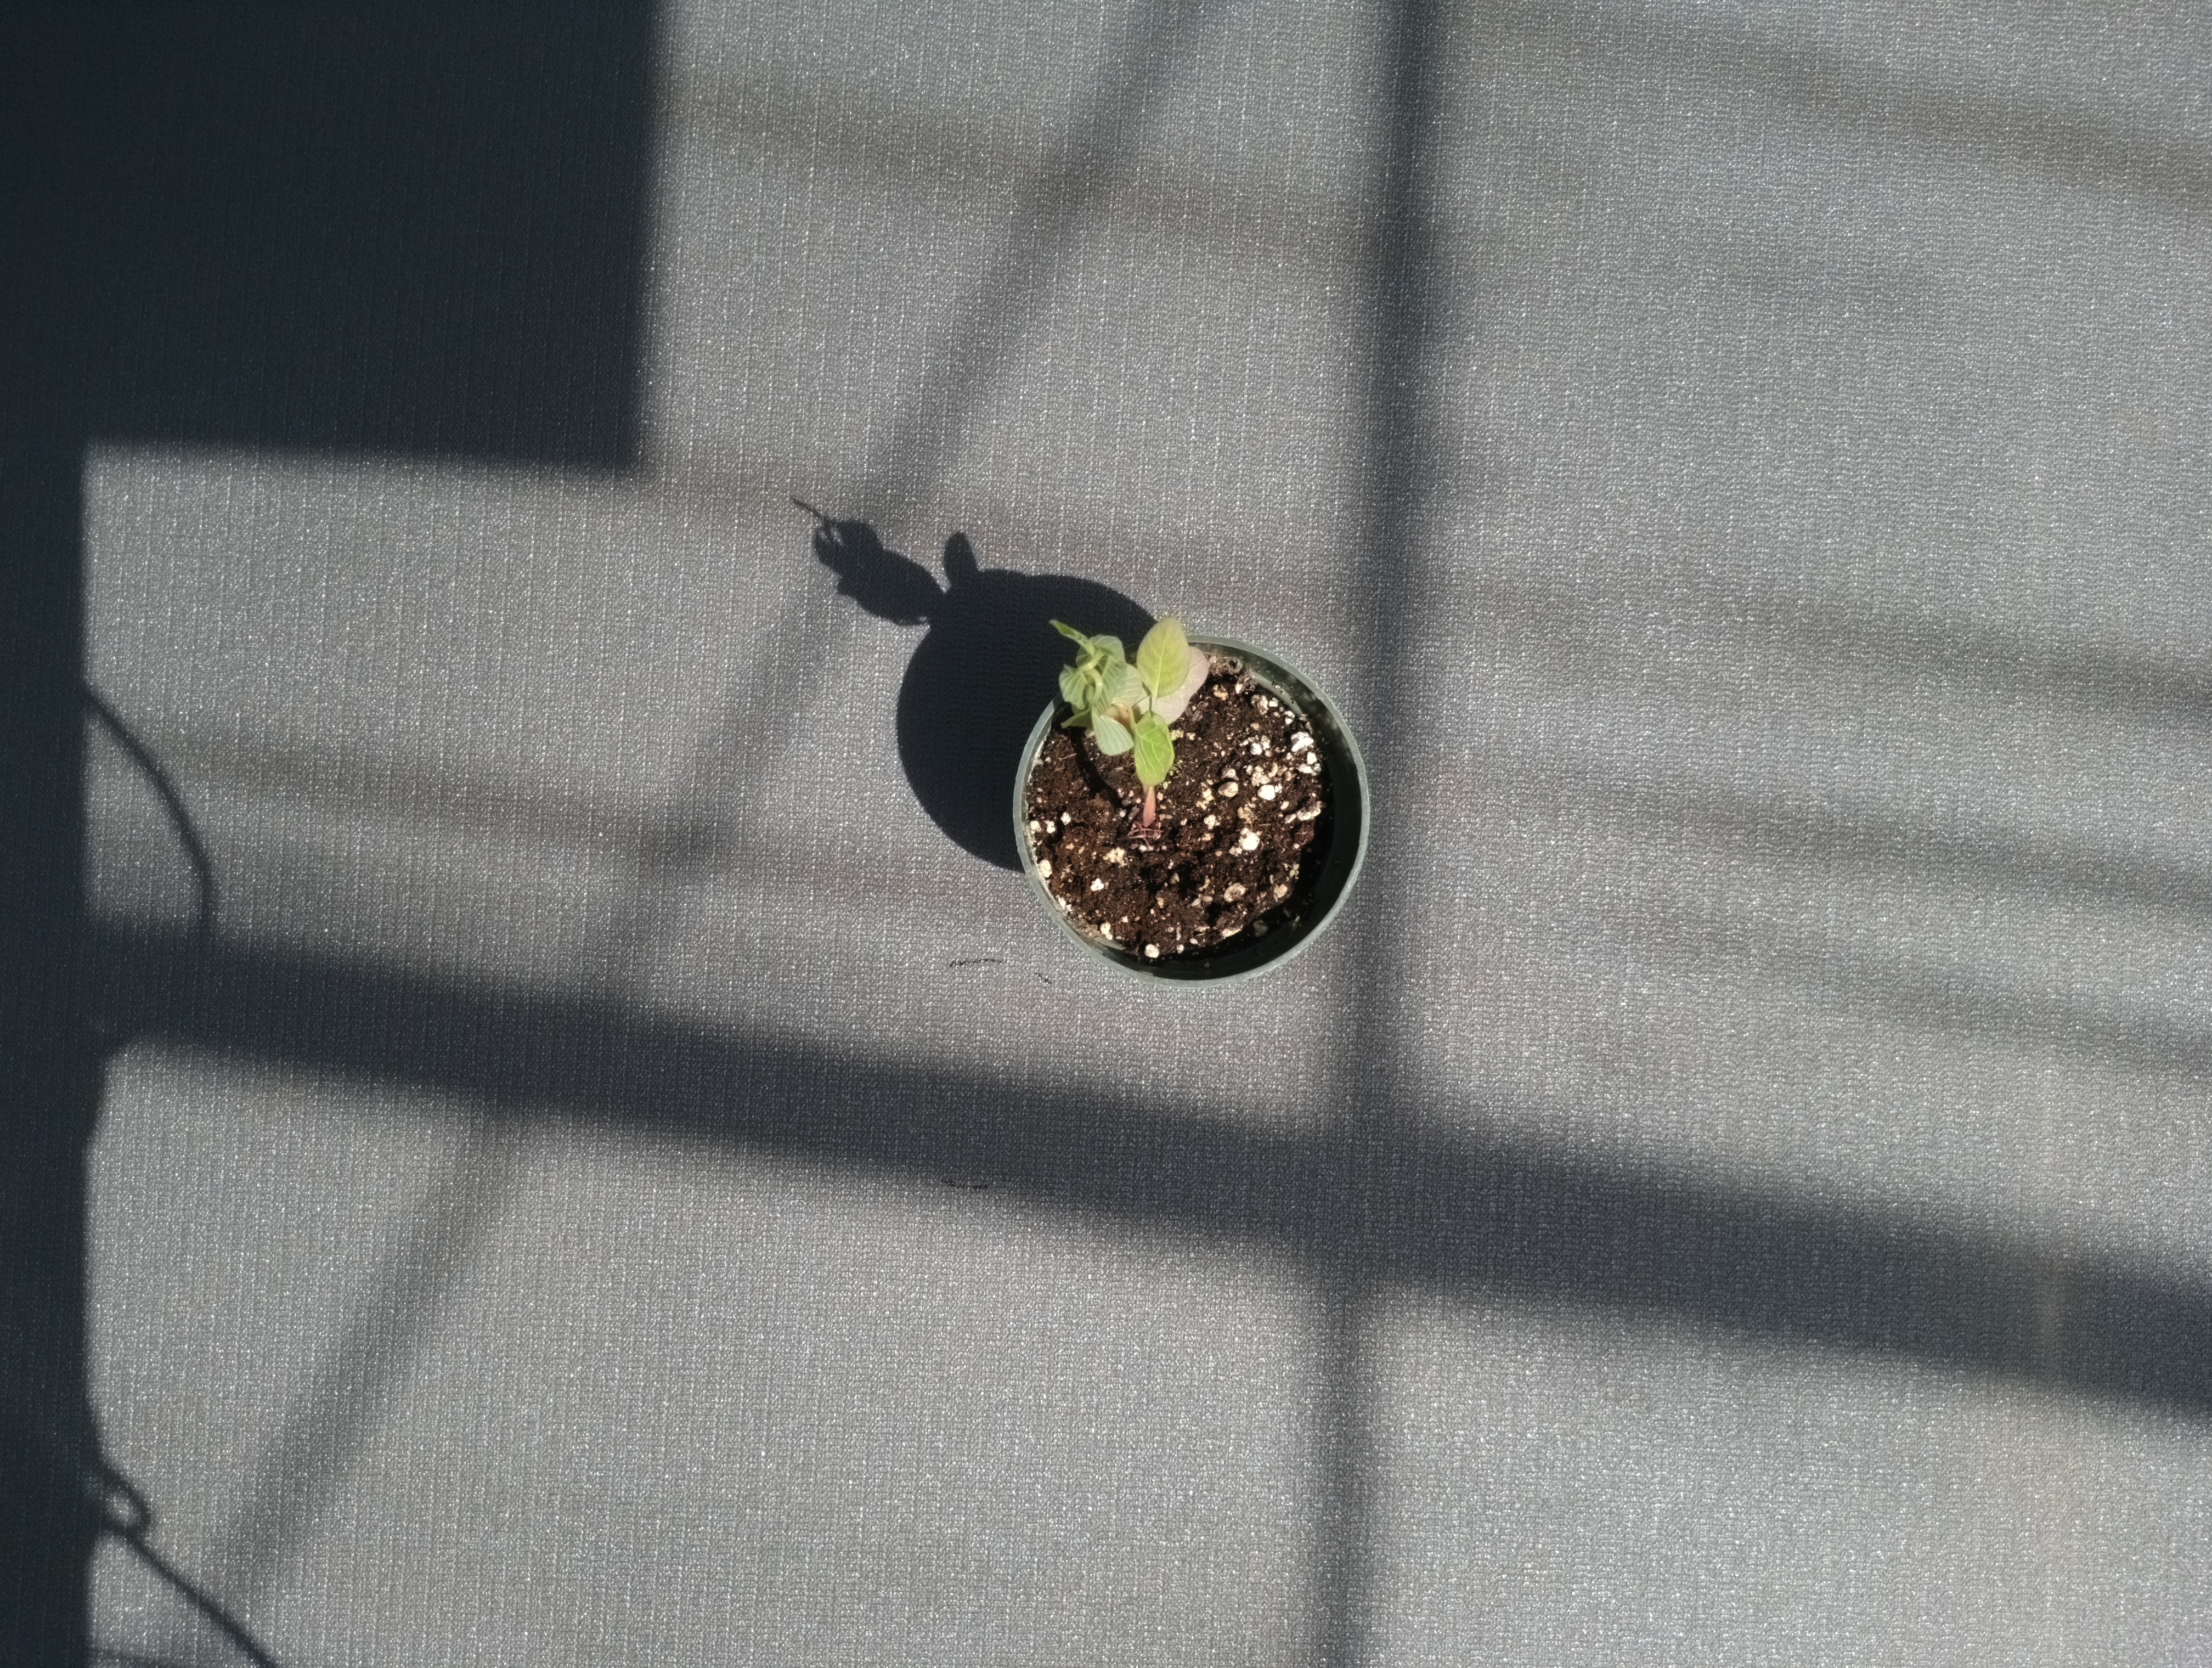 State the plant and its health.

waterhemp, epinasty
